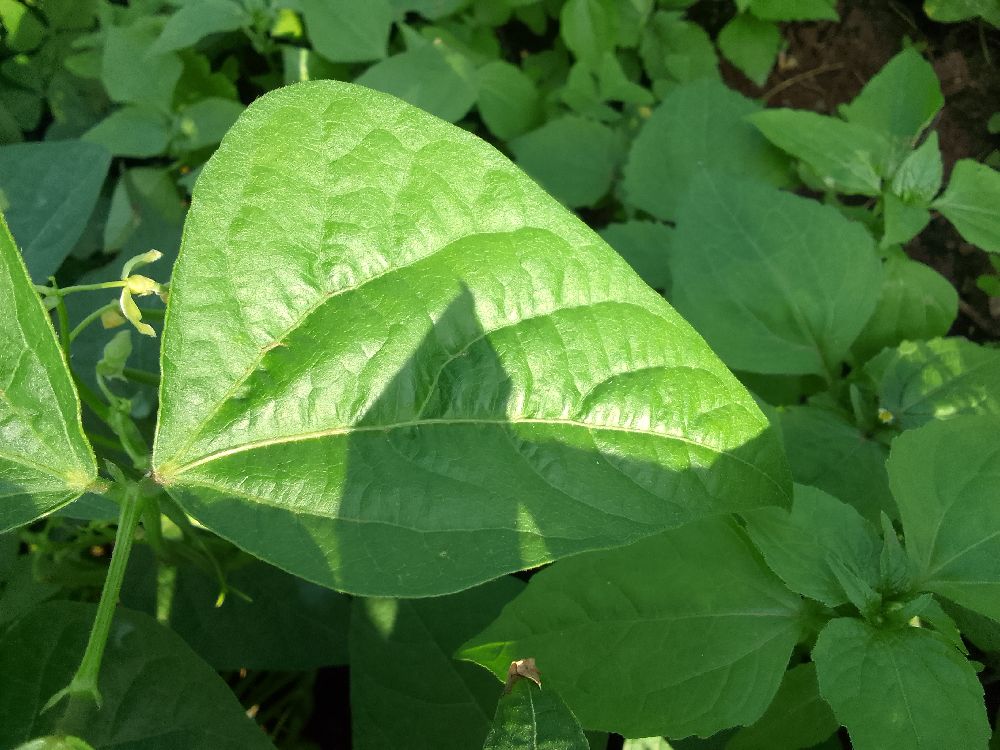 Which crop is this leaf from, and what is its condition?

common bean, healthy
